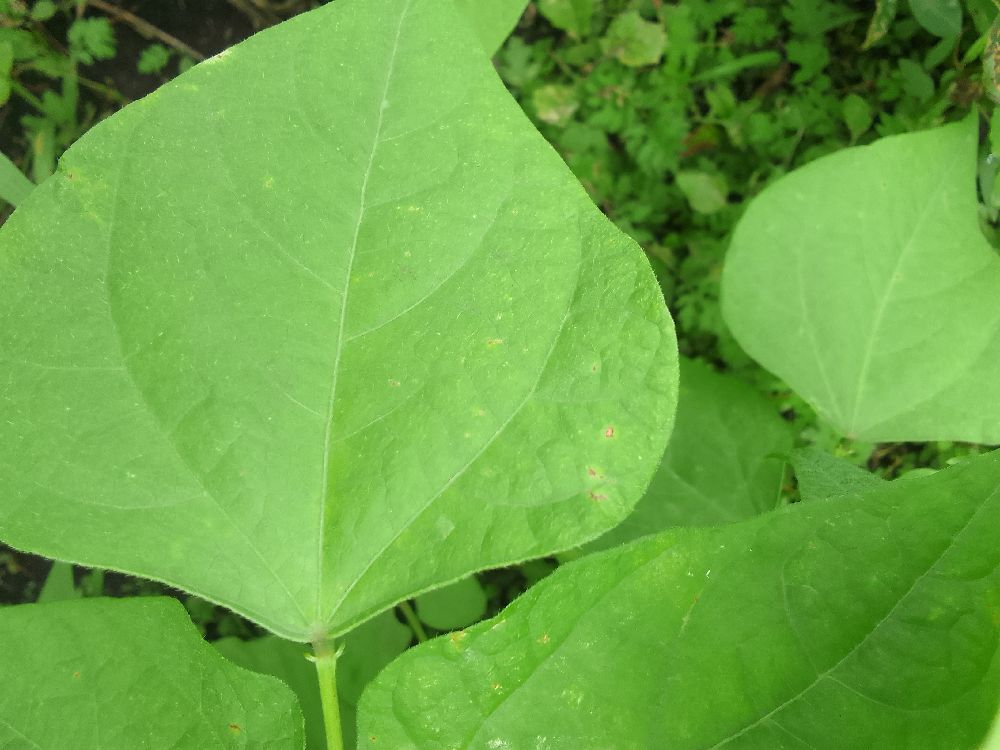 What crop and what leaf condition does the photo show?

common bean, healthy
